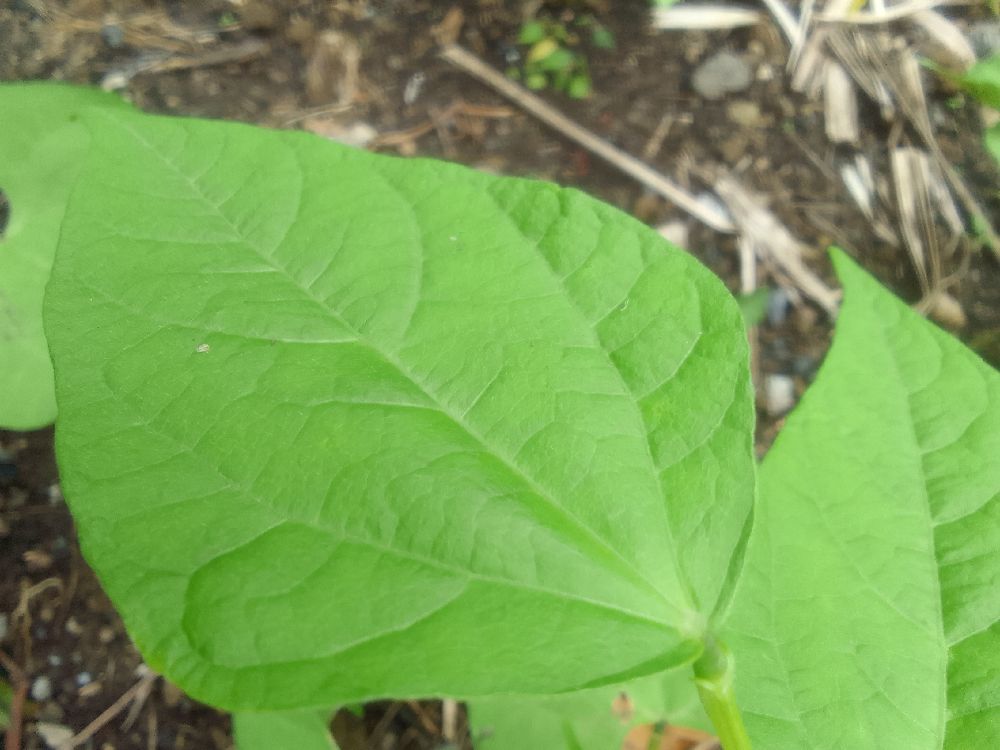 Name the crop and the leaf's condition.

common bean, healthy
